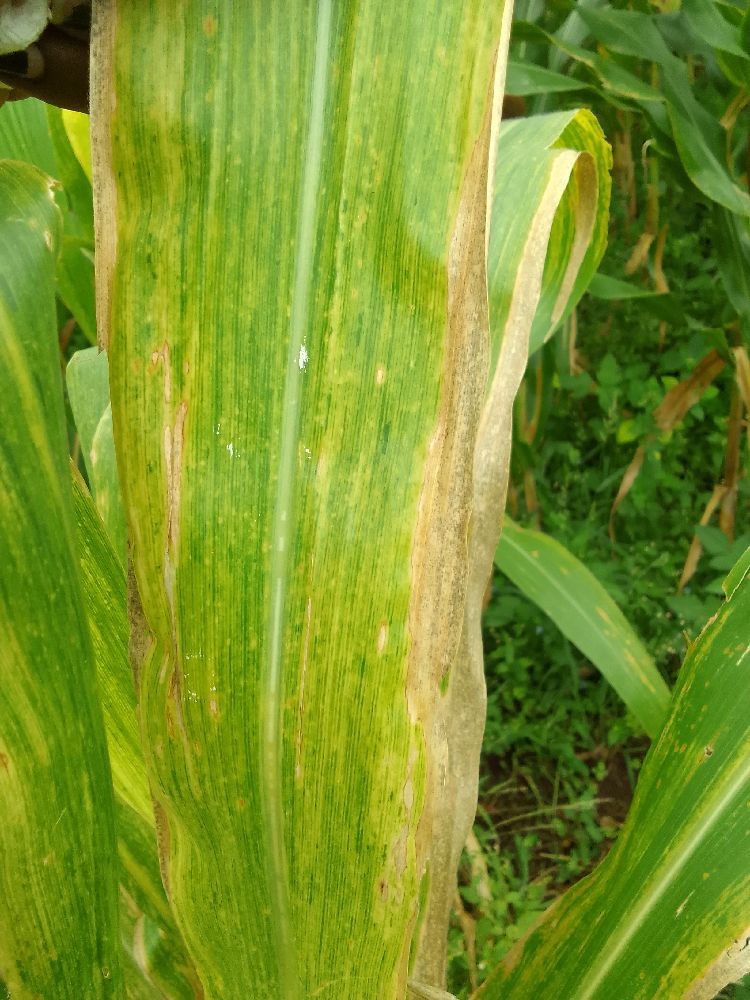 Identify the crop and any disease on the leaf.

maize, maize lethal necrosis
